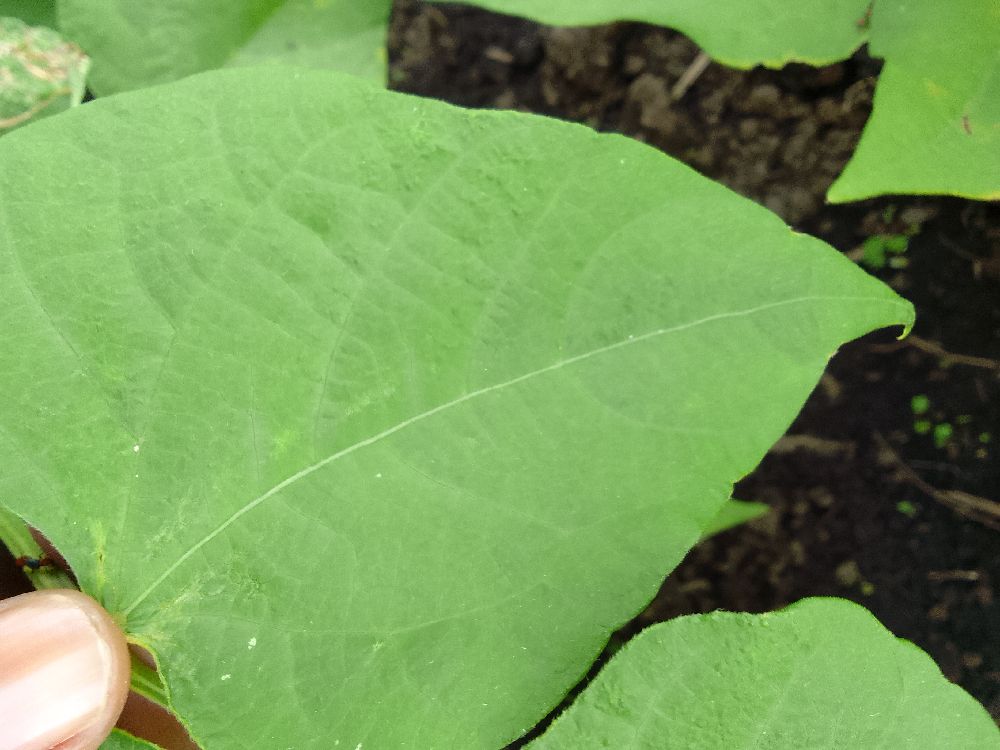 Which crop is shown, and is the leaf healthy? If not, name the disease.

common bean, healthy
